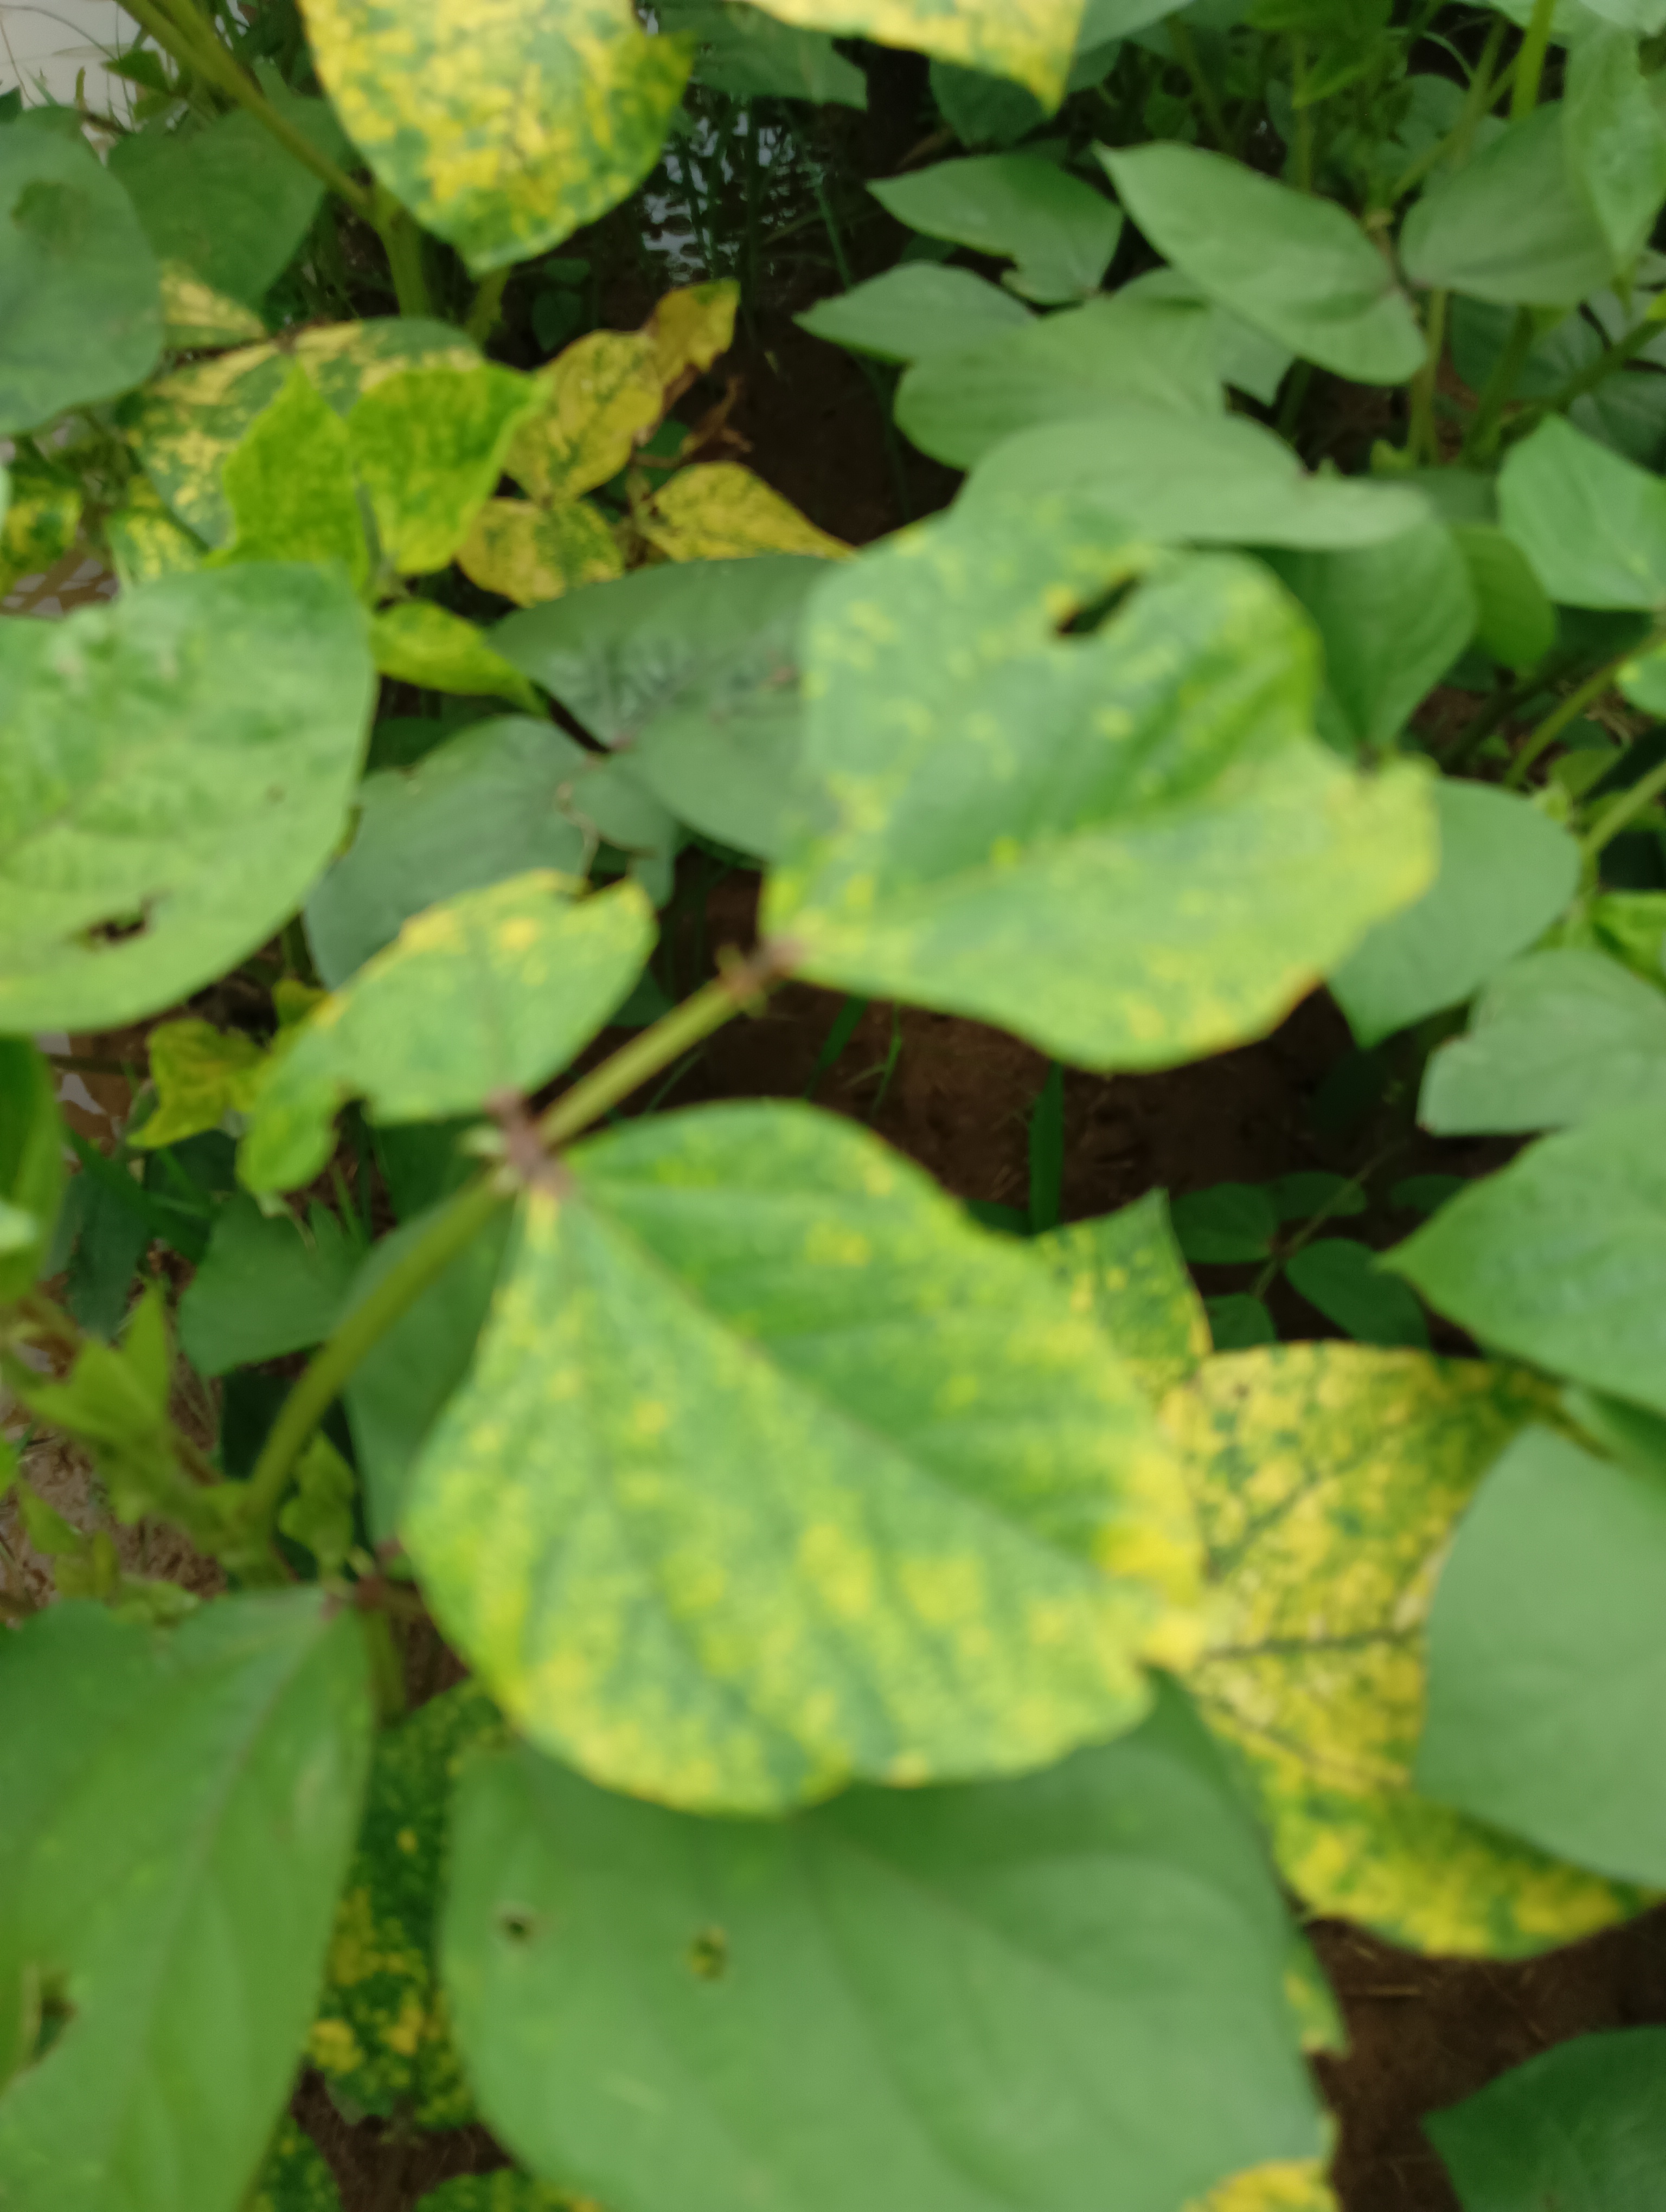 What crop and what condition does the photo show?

mungbean, yellow mosaic
